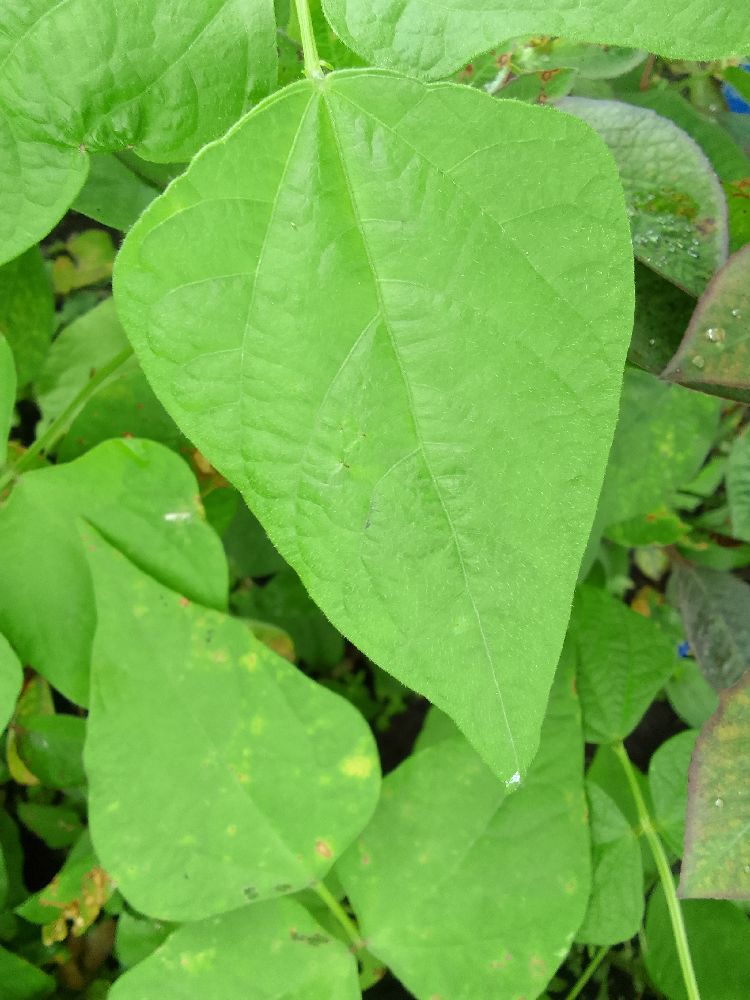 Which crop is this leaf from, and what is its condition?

common bean, healthy
